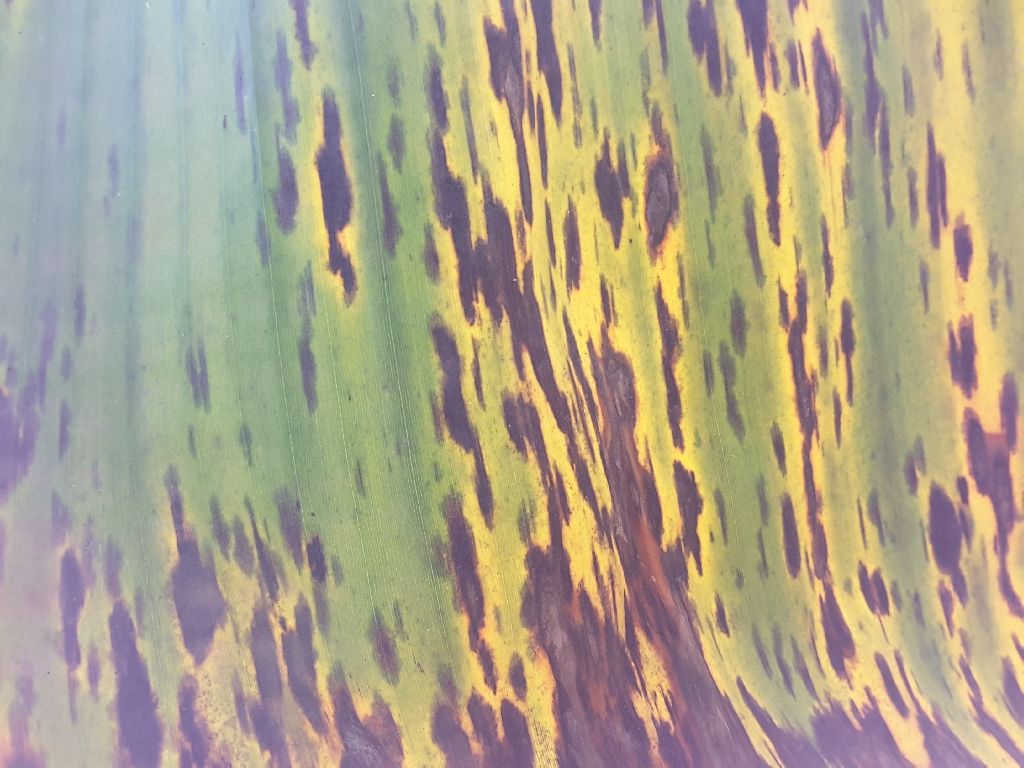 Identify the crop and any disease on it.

banana, black sigatoka
